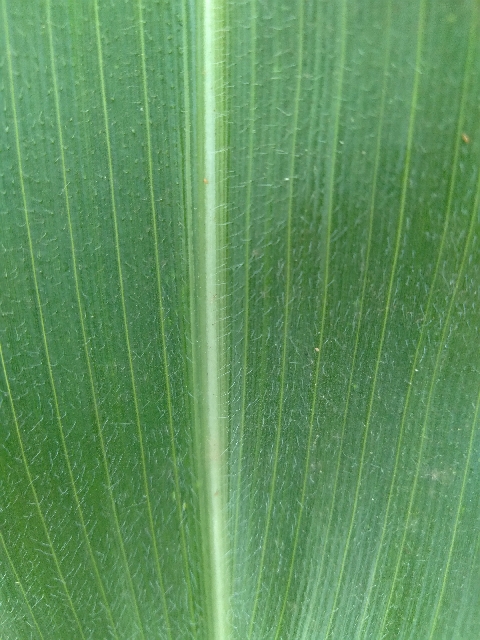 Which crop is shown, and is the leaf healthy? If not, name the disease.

maize, healthy
